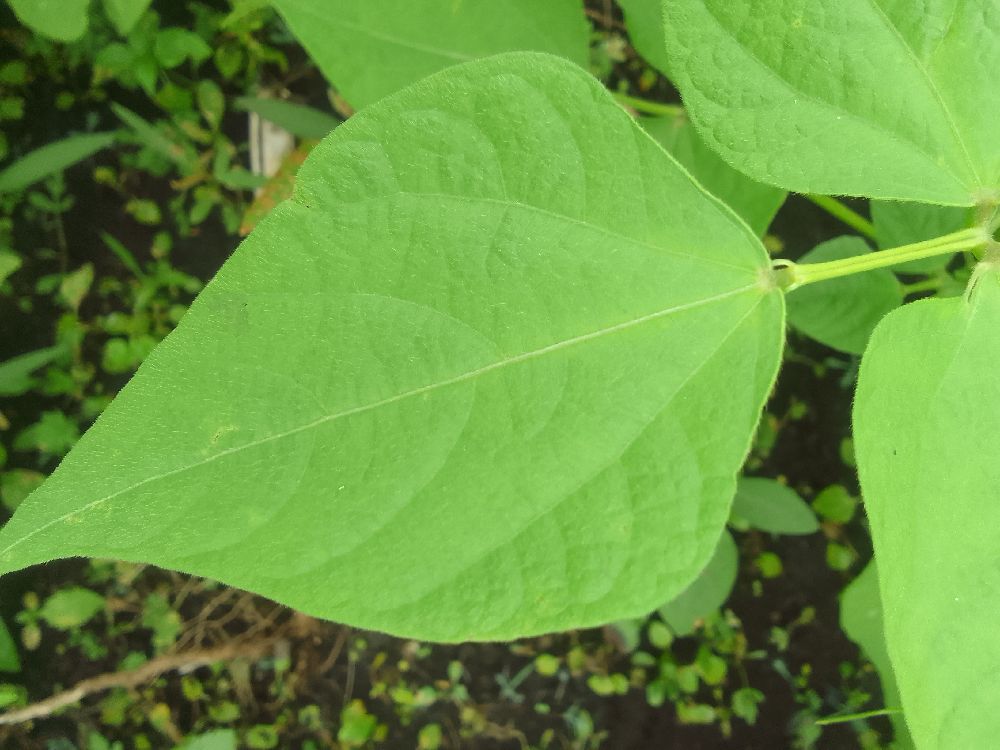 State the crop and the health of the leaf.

common bean, healthy
